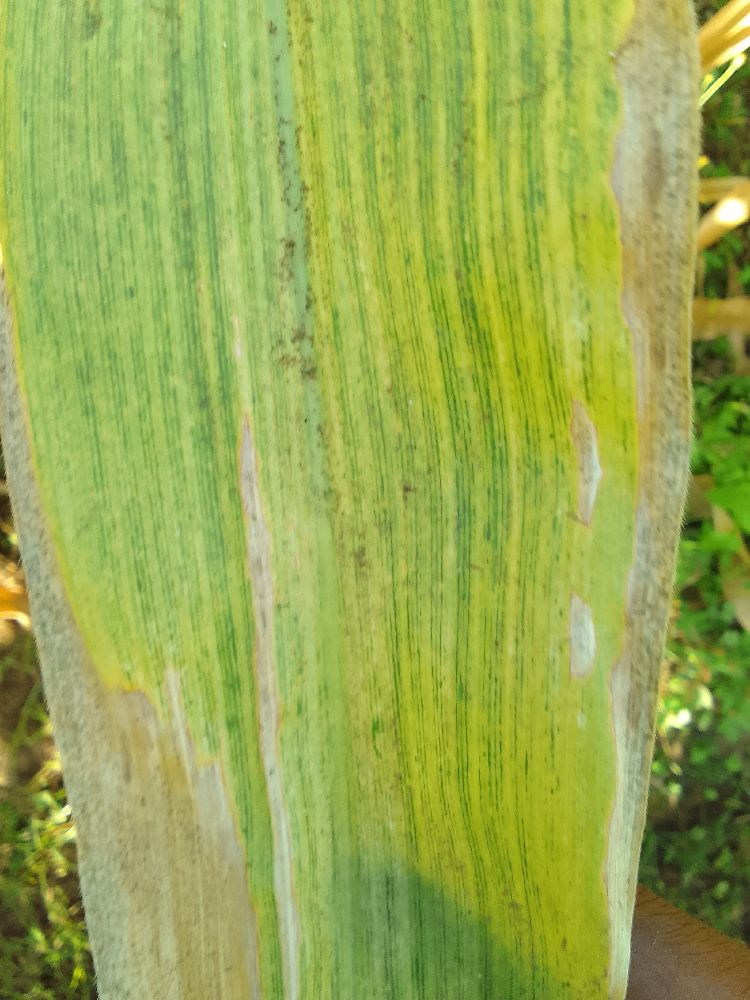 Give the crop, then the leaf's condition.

maize, maize lethal necrosis
